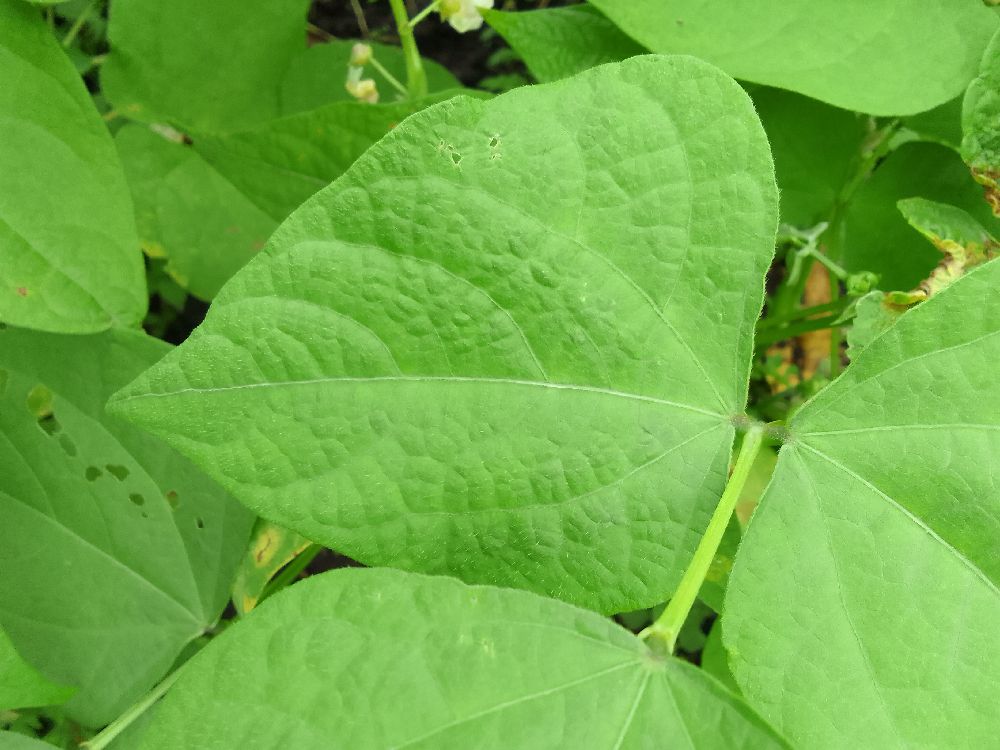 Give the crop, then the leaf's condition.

common bean, healthy
